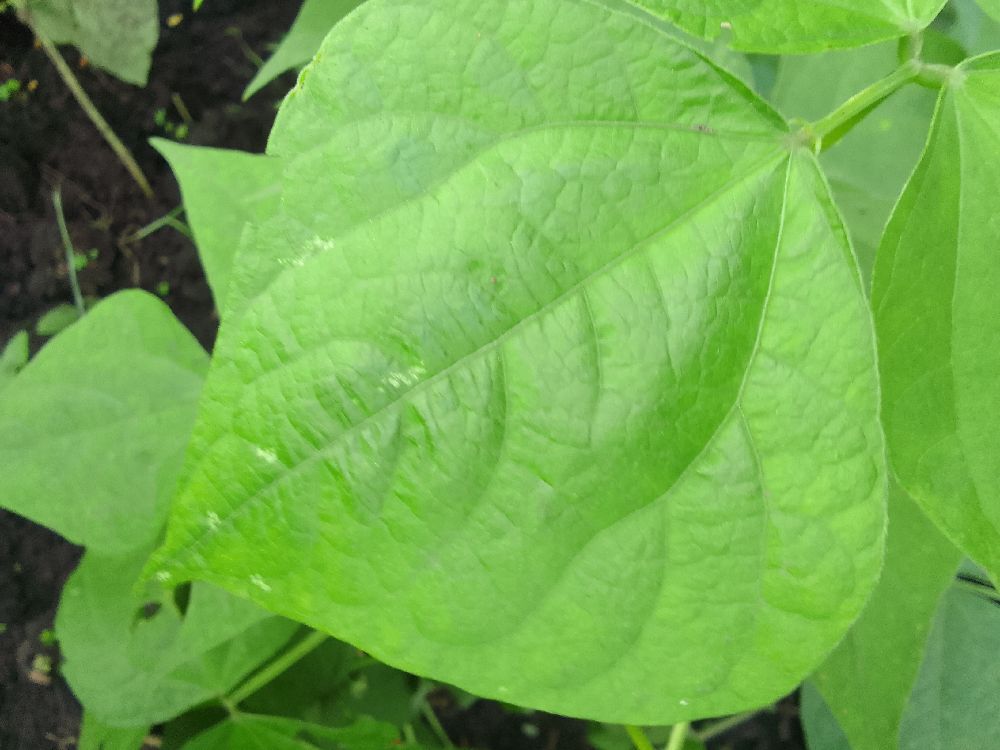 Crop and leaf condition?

common bean, healthy
